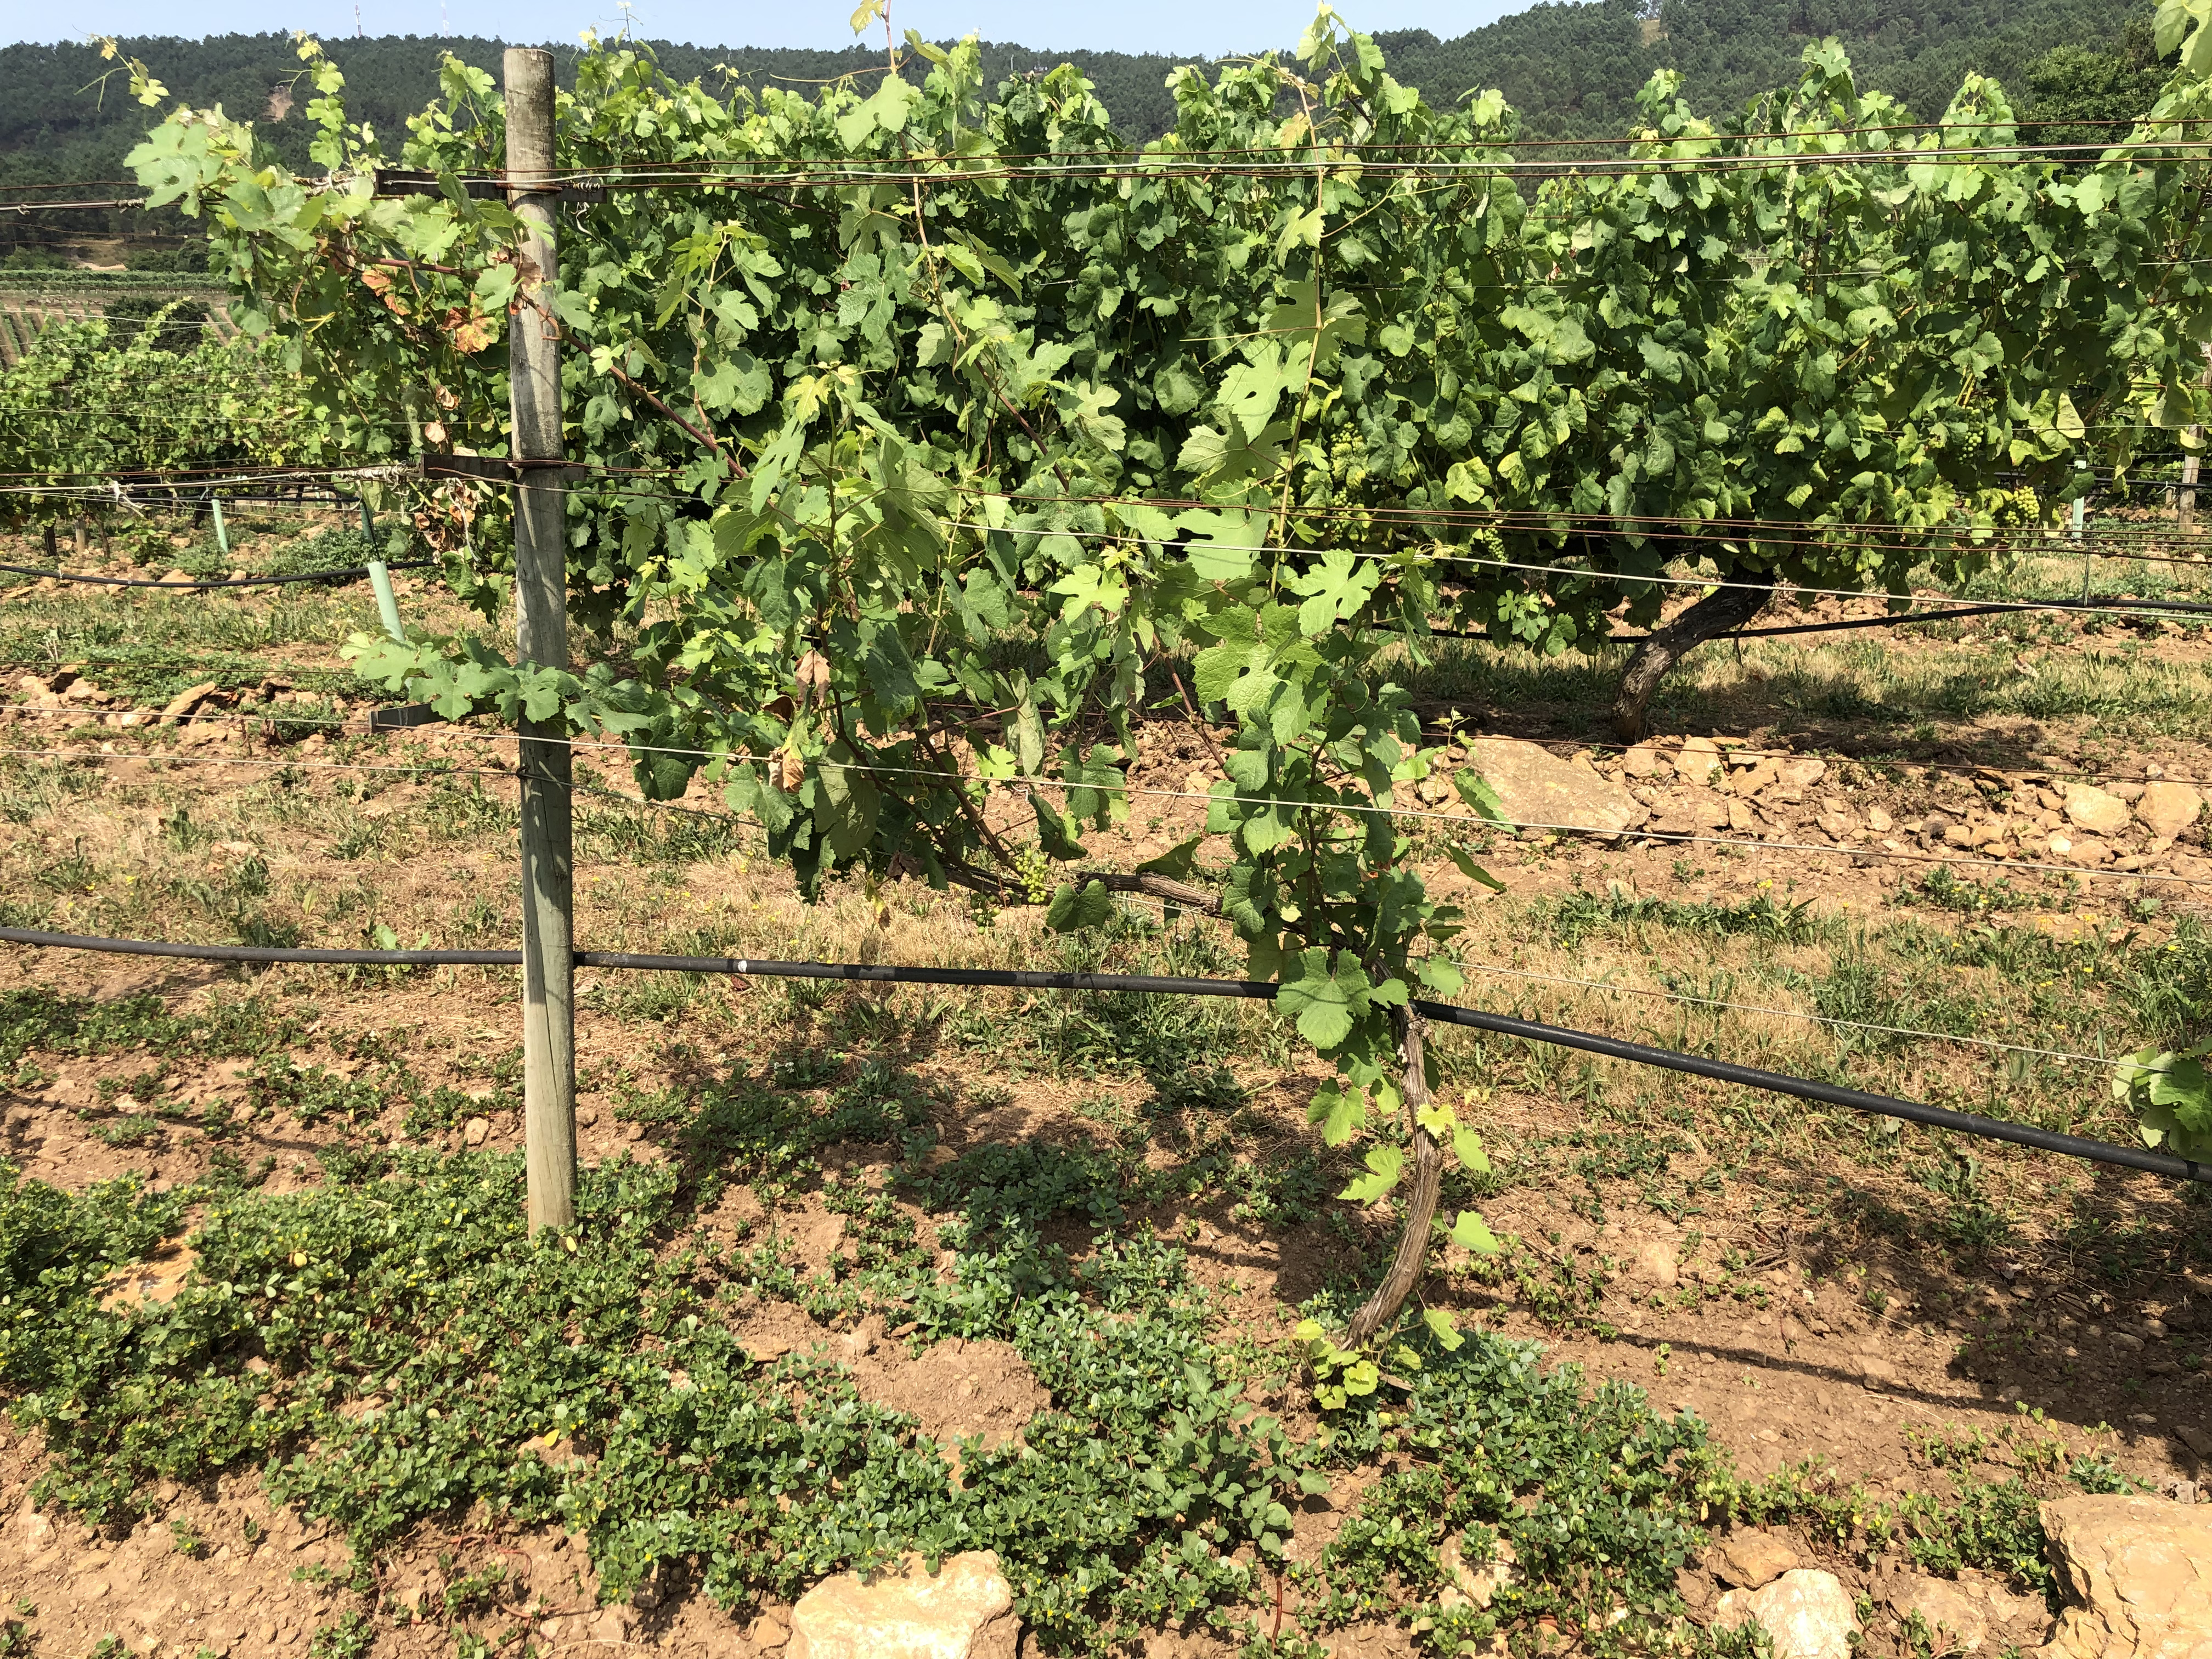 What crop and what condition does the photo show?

grapevine, not affected by esca disease
